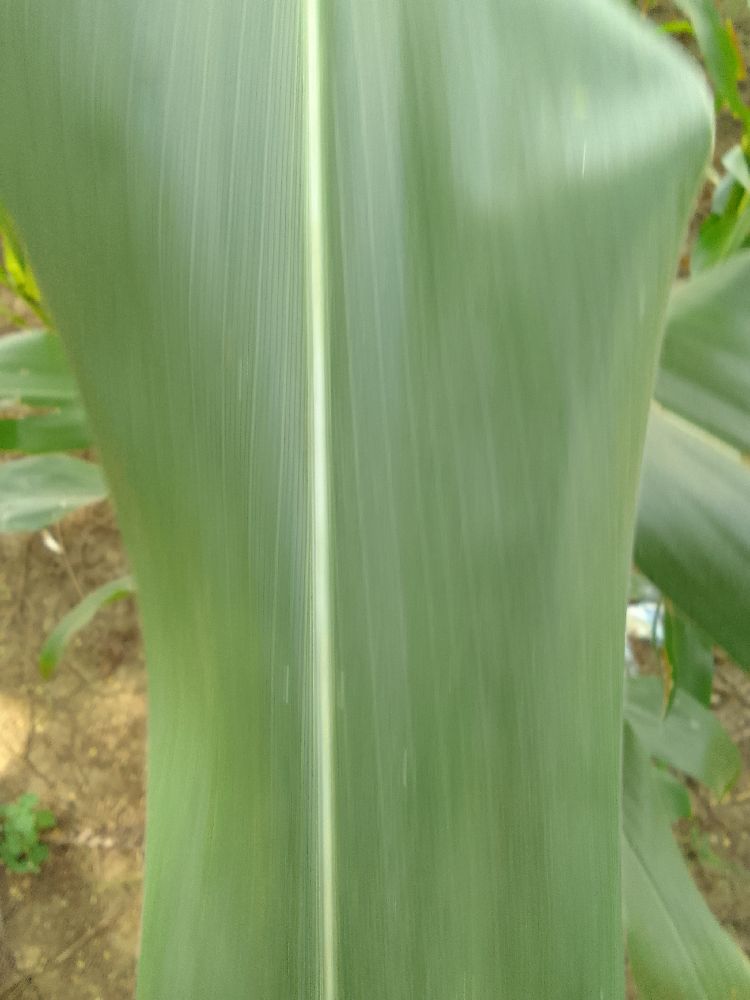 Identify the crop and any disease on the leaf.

maize, healthy
